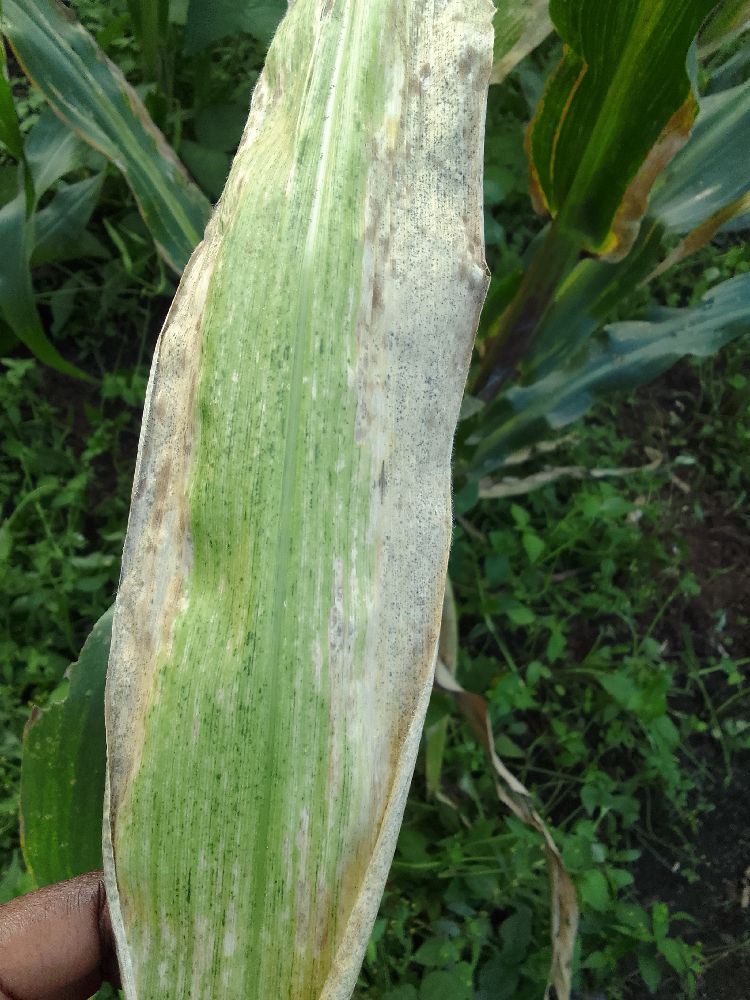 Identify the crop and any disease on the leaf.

maize, maize lethal necrosis
